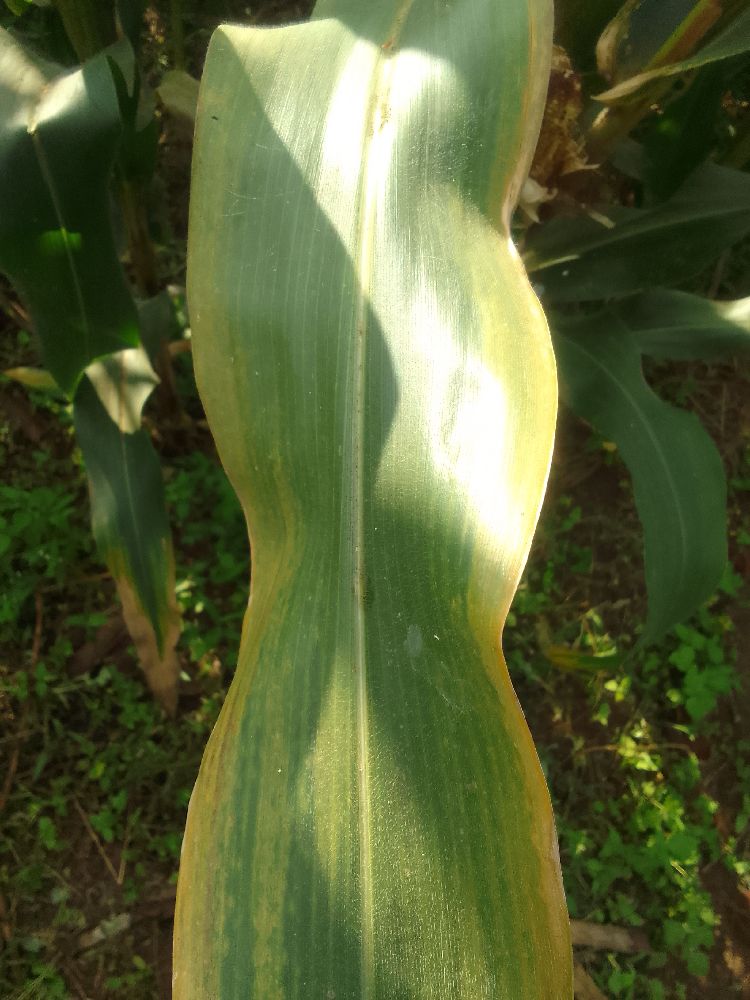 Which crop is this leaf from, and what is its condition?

maize, maize lethal necrosis
